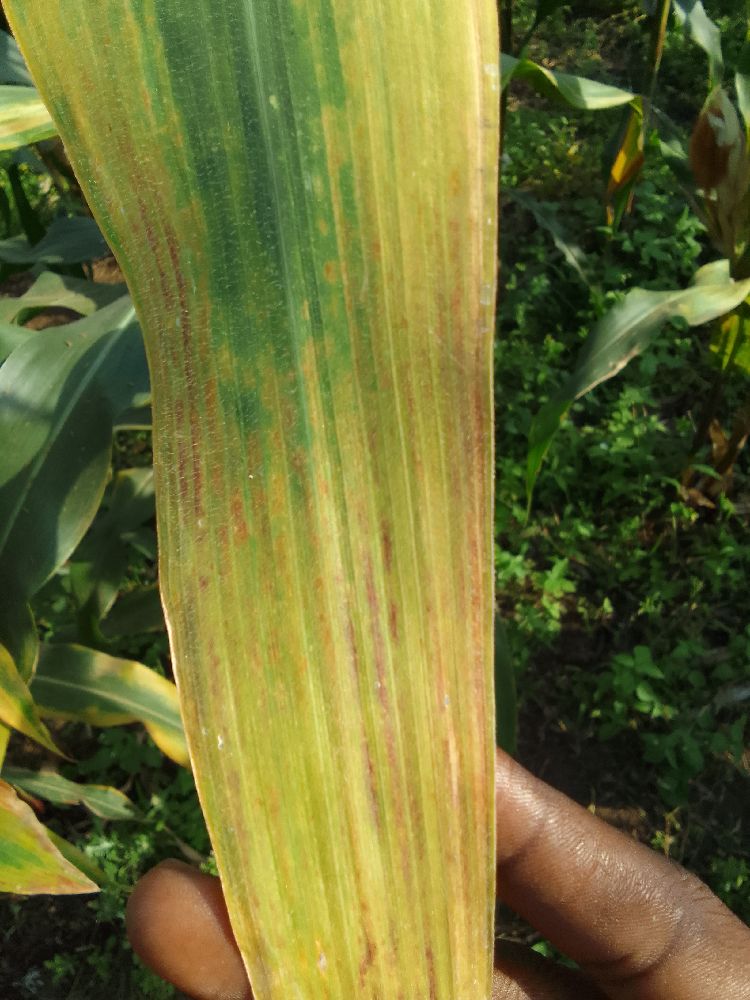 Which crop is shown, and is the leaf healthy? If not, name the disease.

maize, maize lethal necrosis
